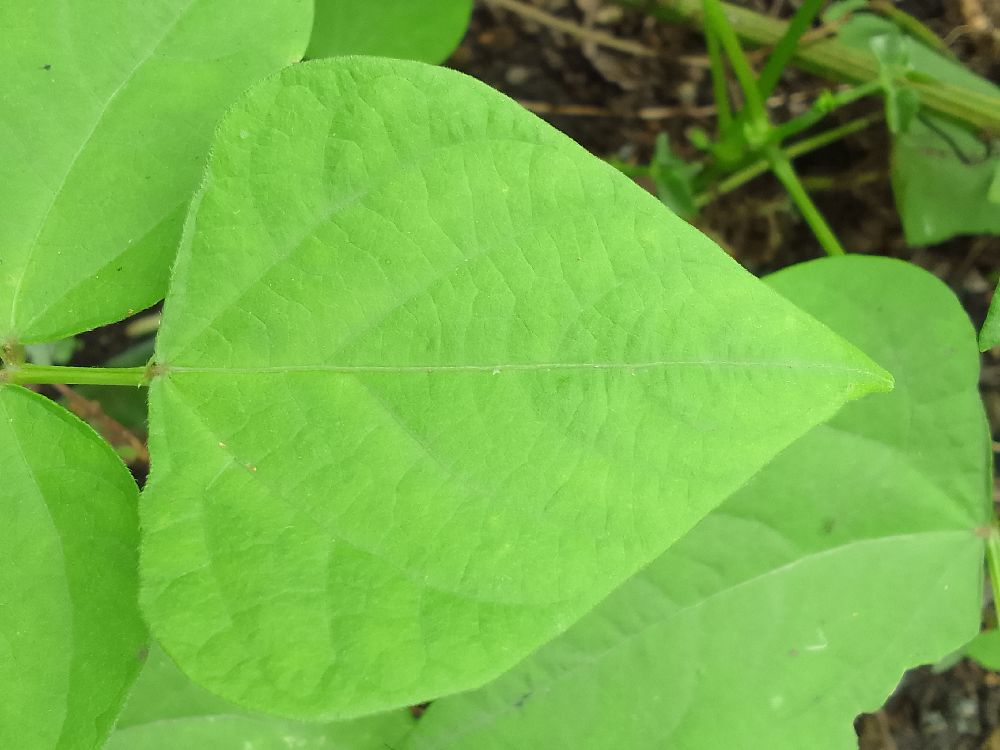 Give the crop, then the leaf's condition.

common bean, healthy
